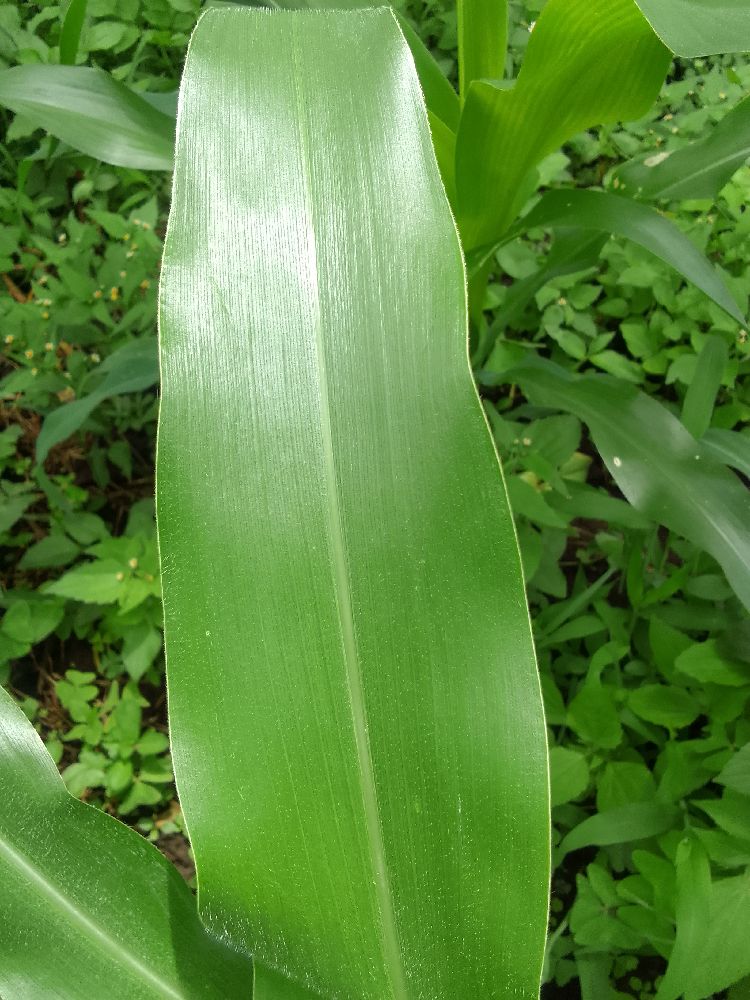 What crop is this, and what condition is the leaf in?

maize, healthy
